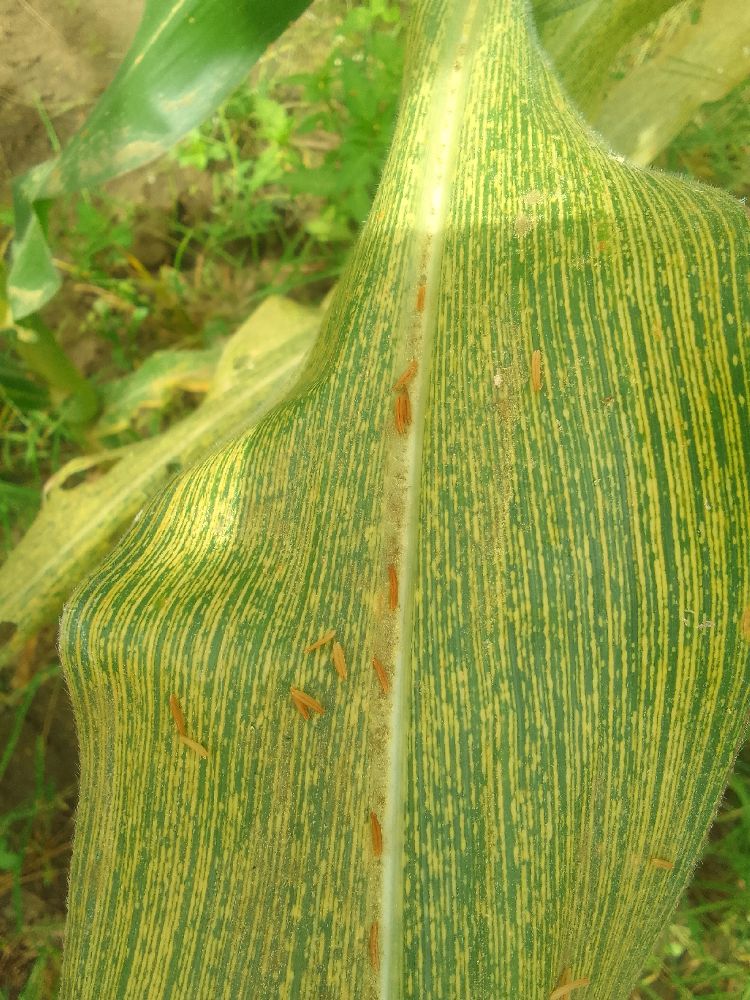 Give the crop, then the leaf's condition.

maize, maize streak virus
